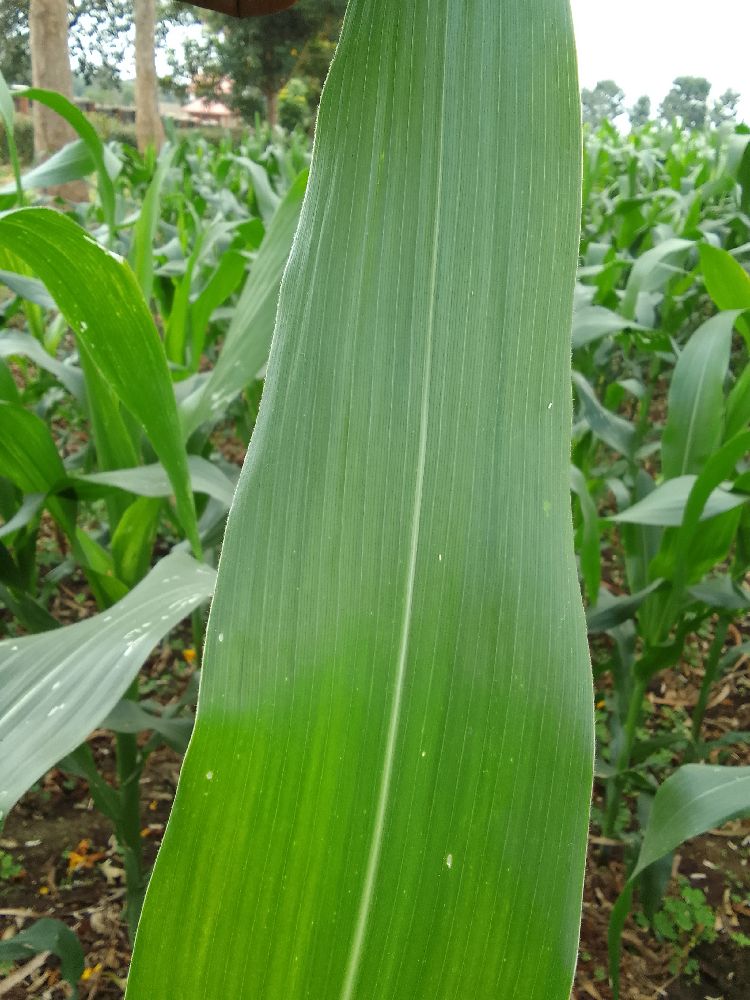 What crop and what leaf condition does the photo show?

maize, healthy
